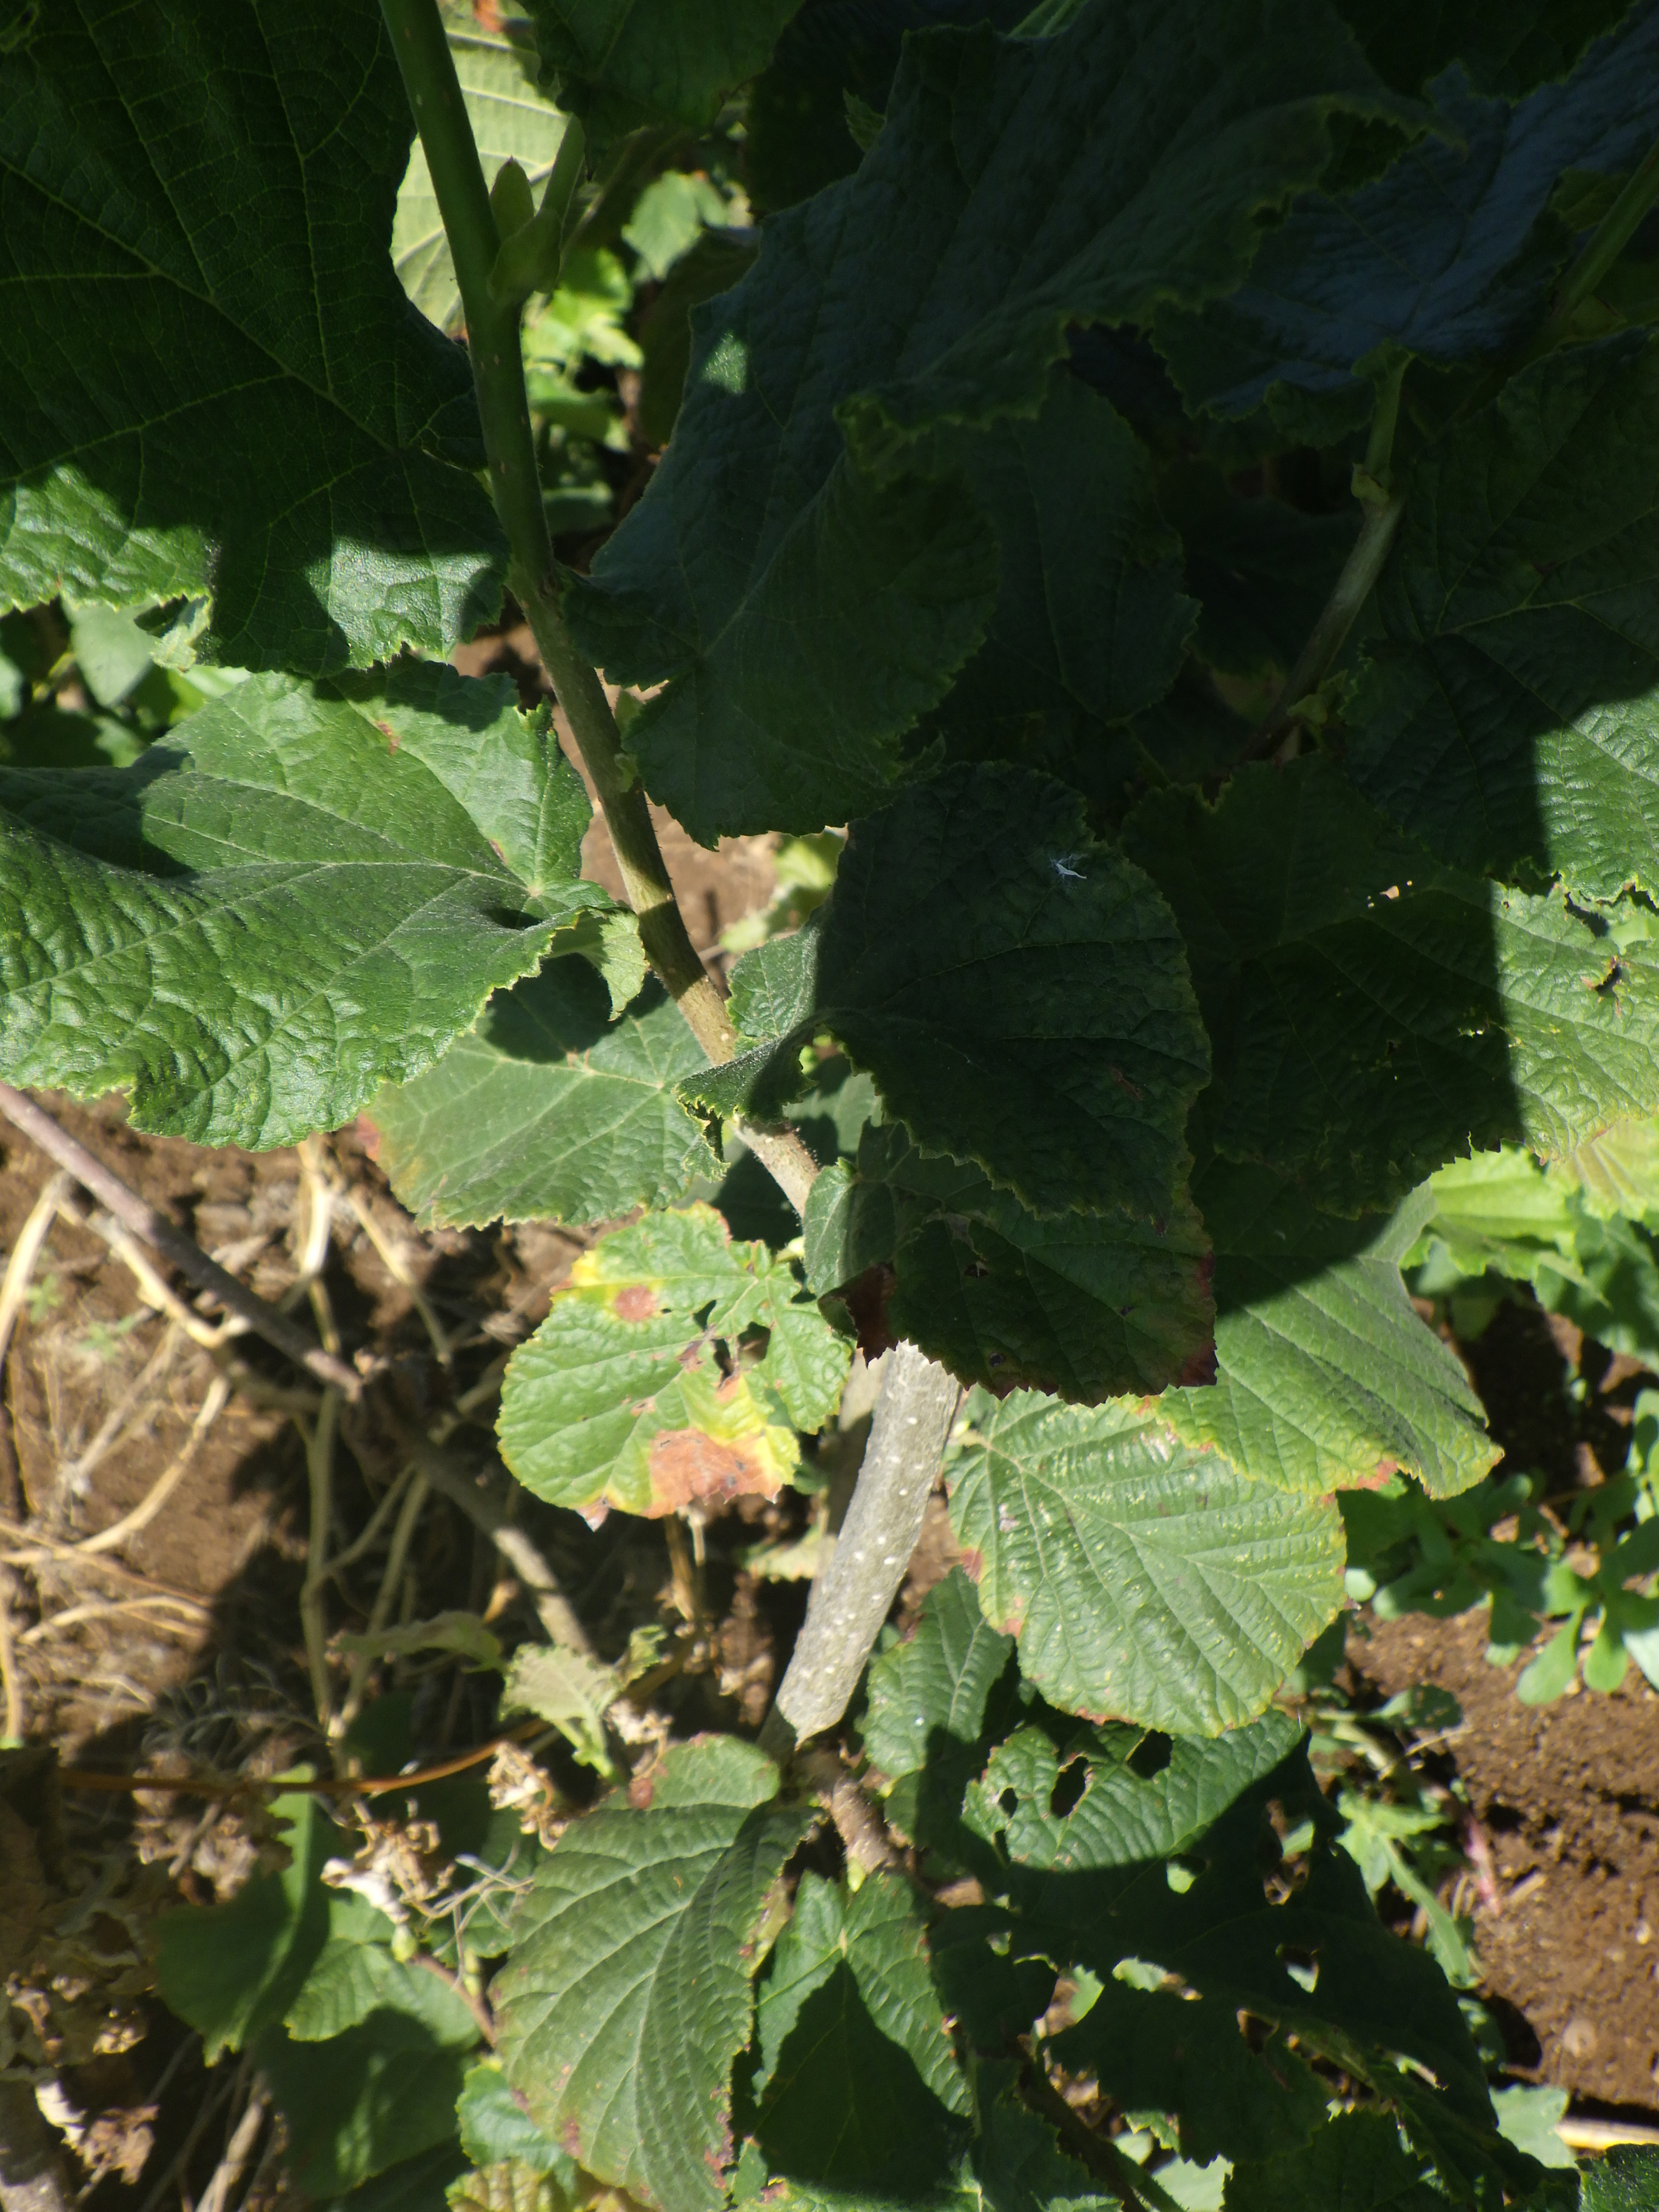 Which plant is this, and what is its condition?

hazel, bacterial spot, phytophagous, sunburn
